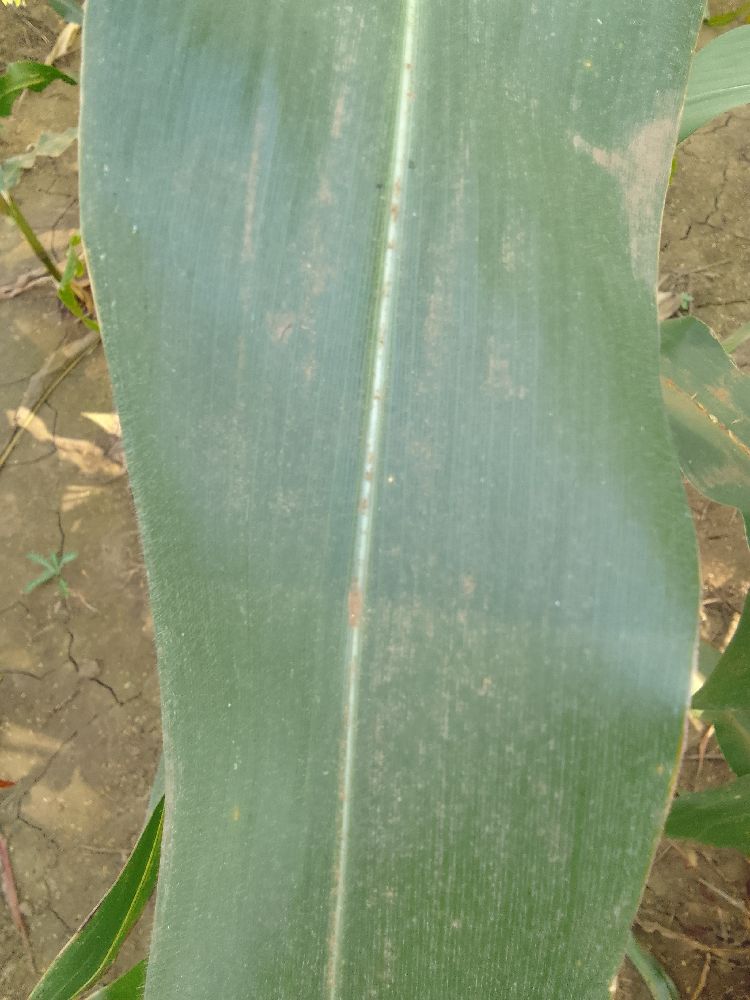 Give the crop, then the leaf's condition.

maize, healthy
